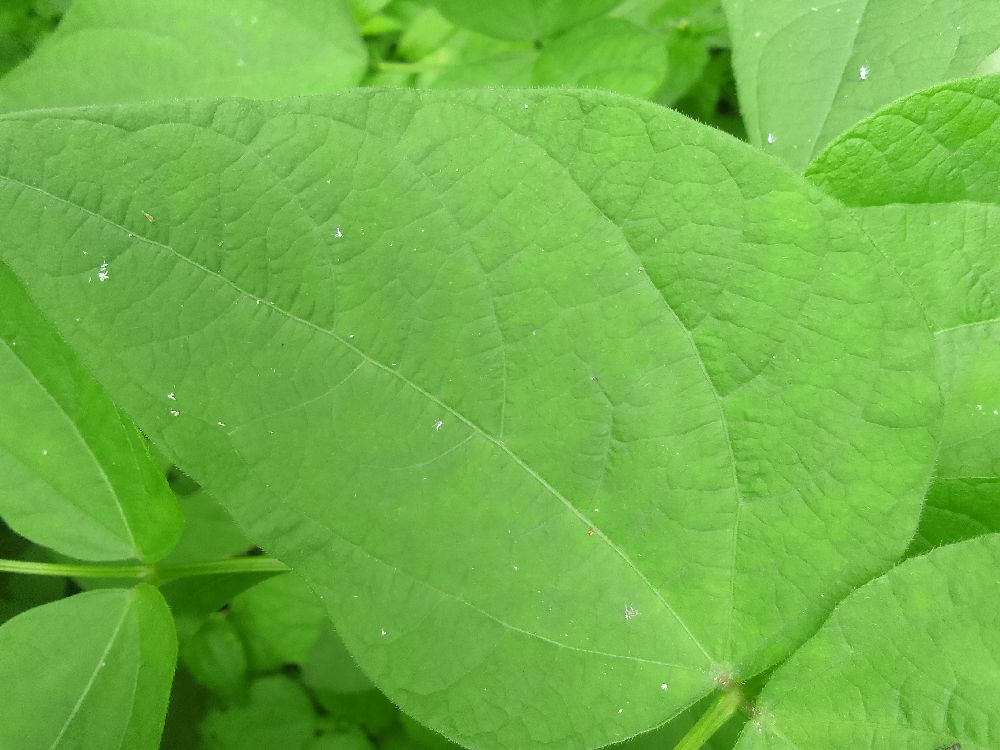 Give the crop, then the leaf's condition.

common bean, healthy
